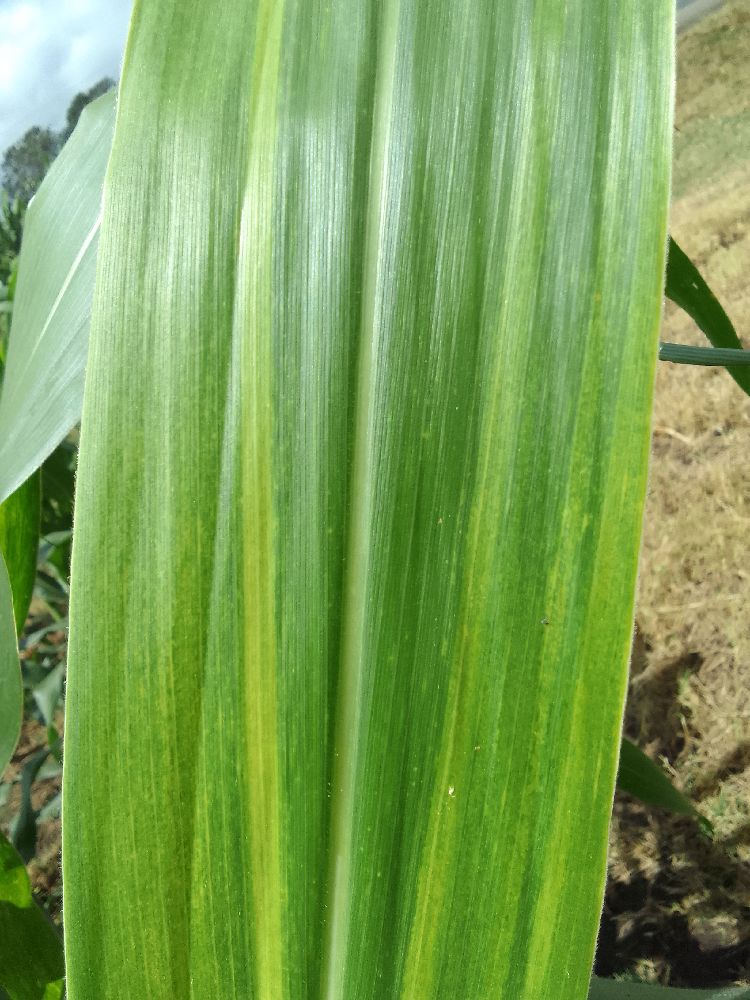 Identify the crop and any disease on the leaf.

maize, maize lethal necrosis
